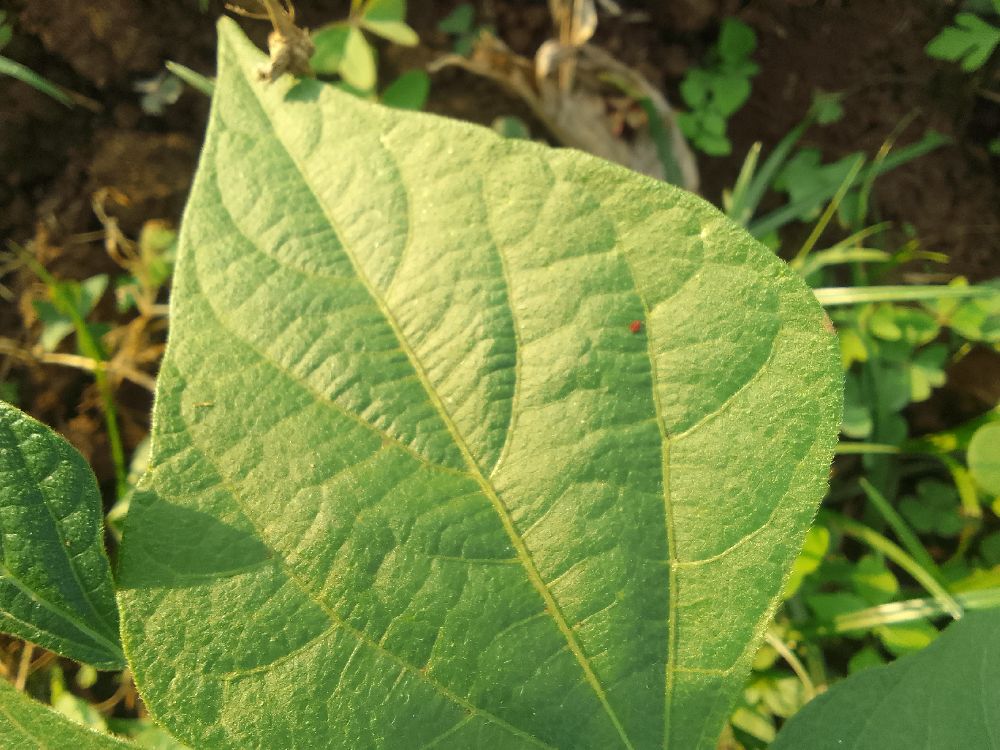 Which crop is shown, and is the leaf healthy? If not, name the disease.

common bean, healthy
